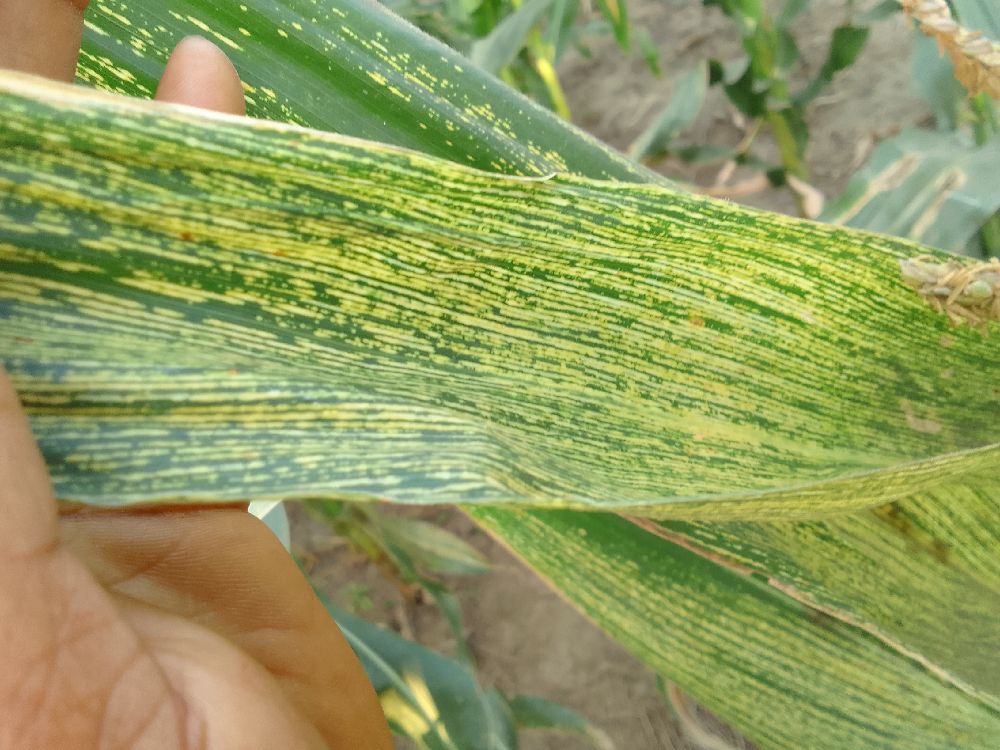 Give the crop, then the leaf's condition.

maize, maize streak virus
